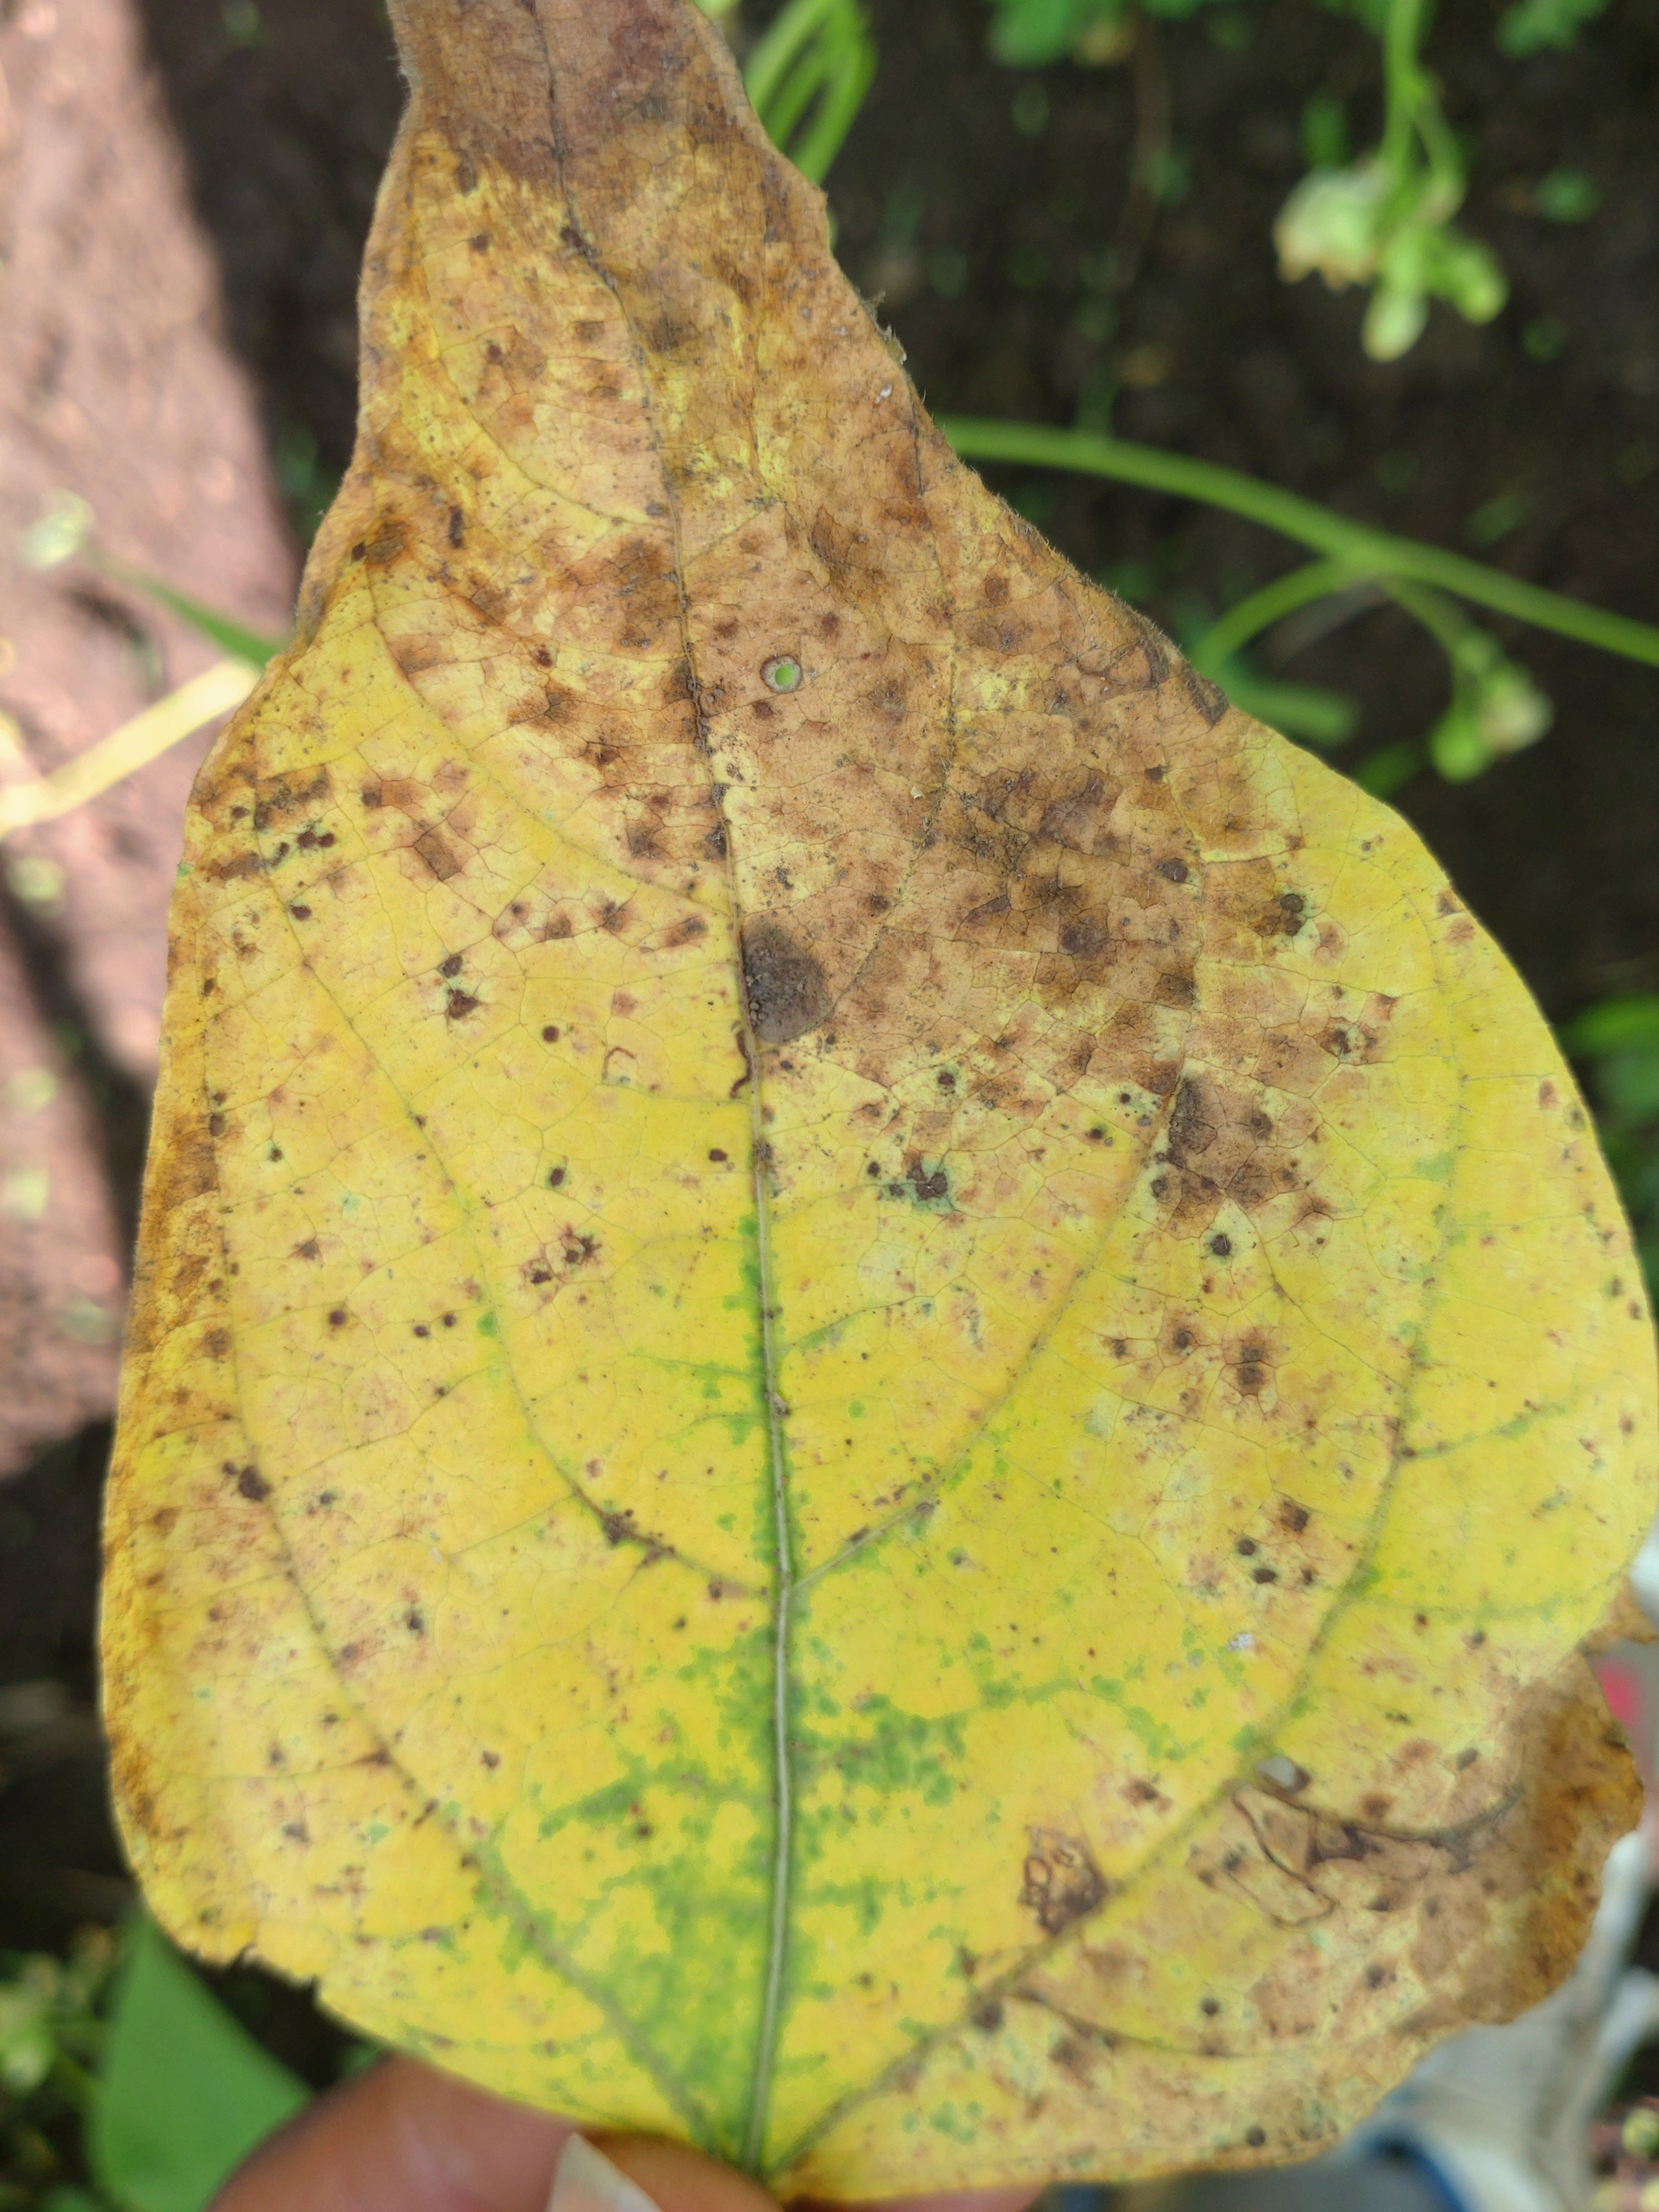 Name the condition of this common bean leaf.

anthracnose
